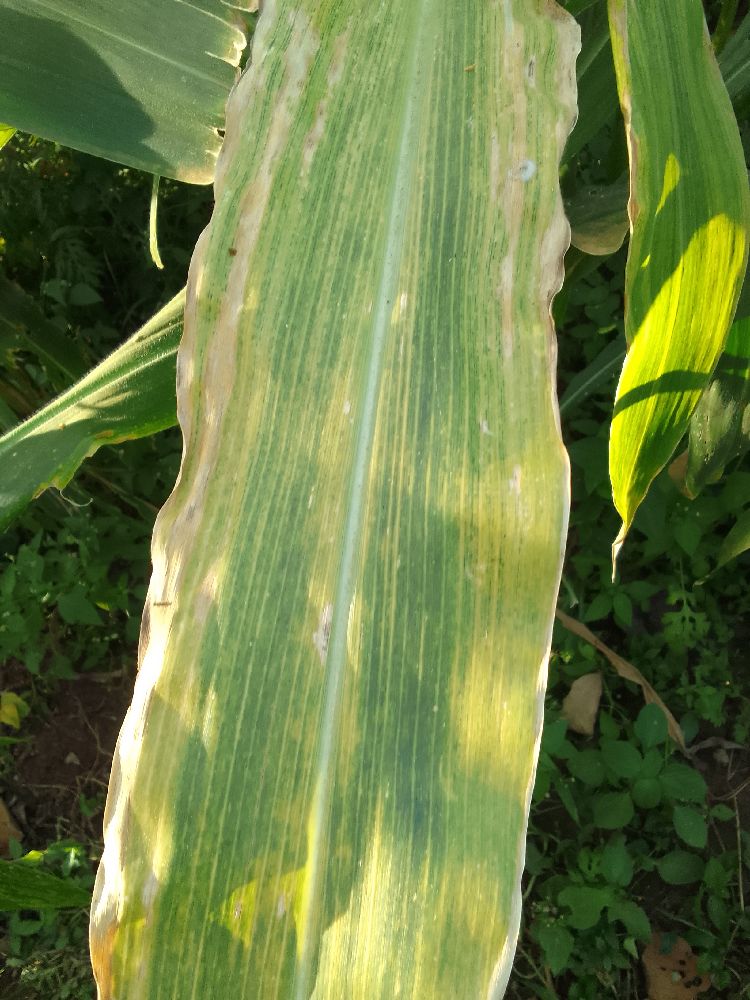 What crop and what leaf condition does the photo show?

maize, maize lethal necrosis
